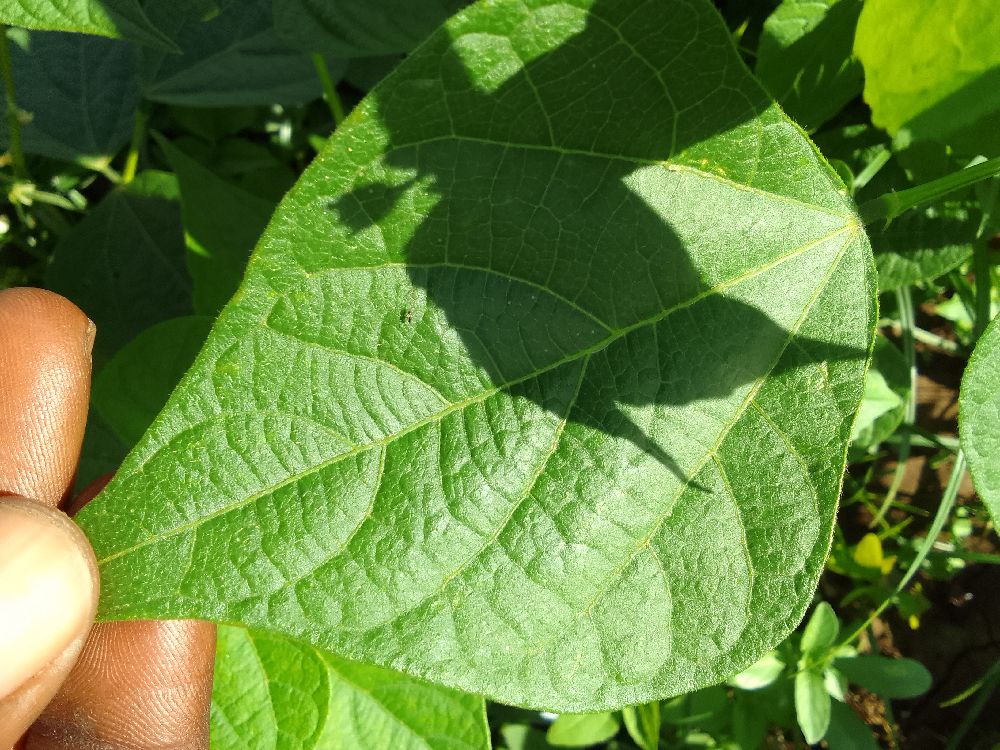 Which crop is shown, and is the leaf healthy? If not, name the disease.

common bean, healthy
